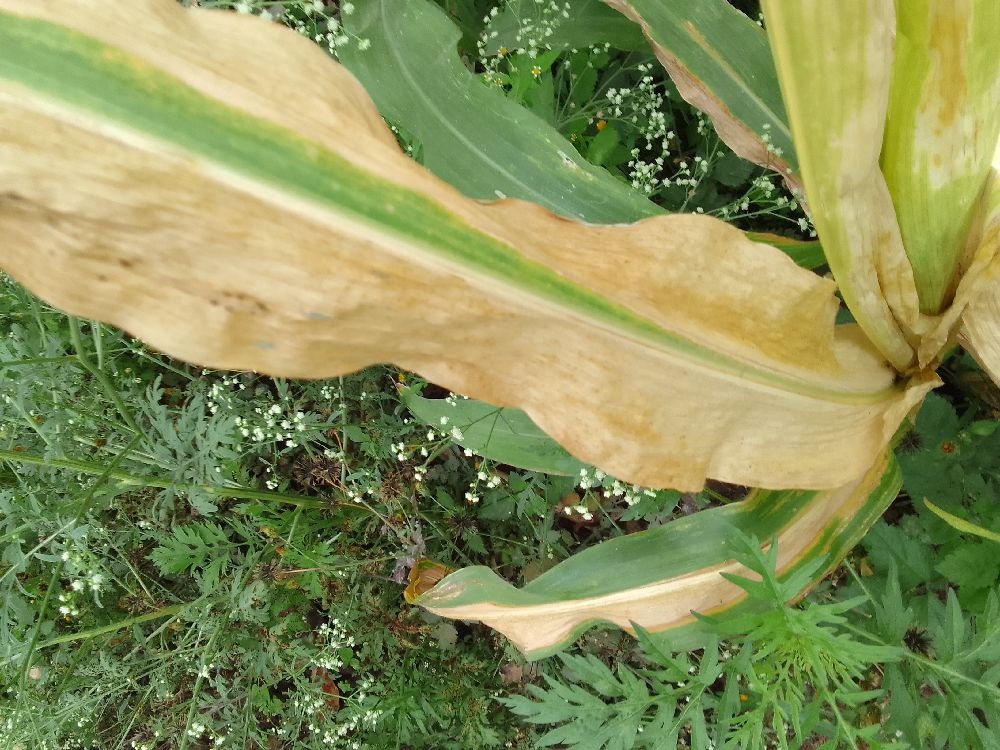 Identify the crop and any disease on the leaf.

maize, maize lethal necrosis
